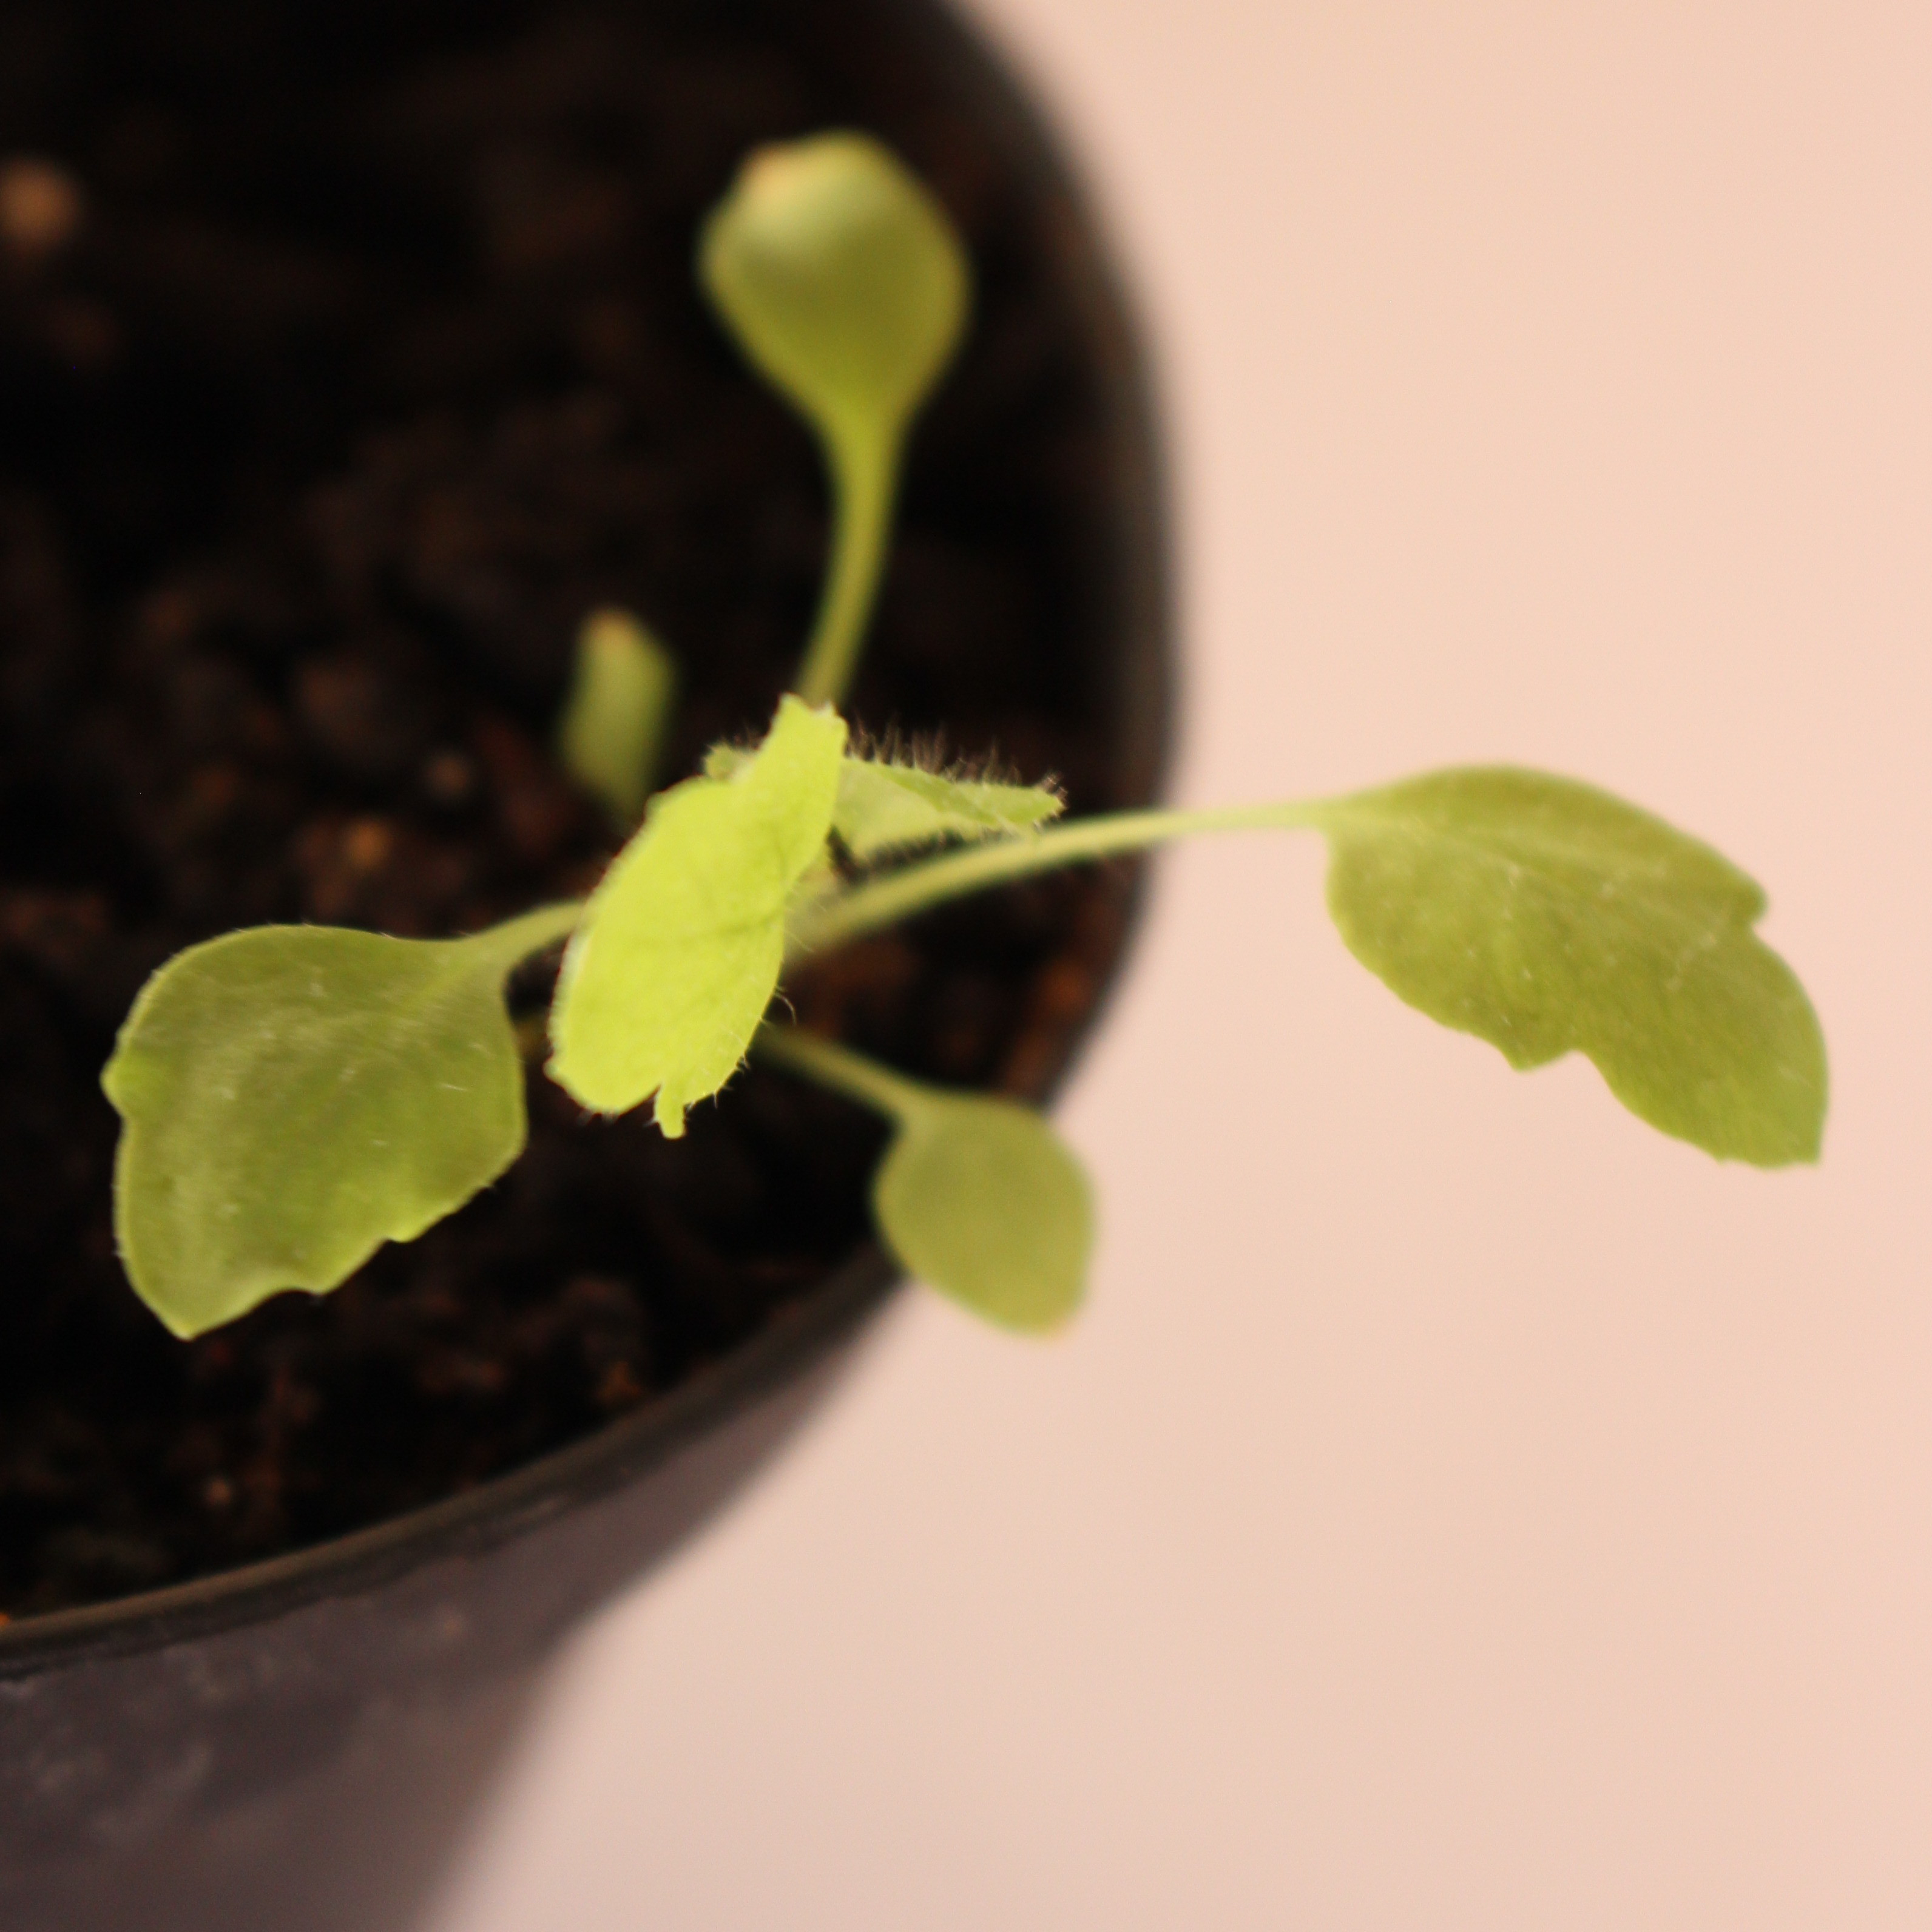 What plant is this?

Papaver rhoeas
